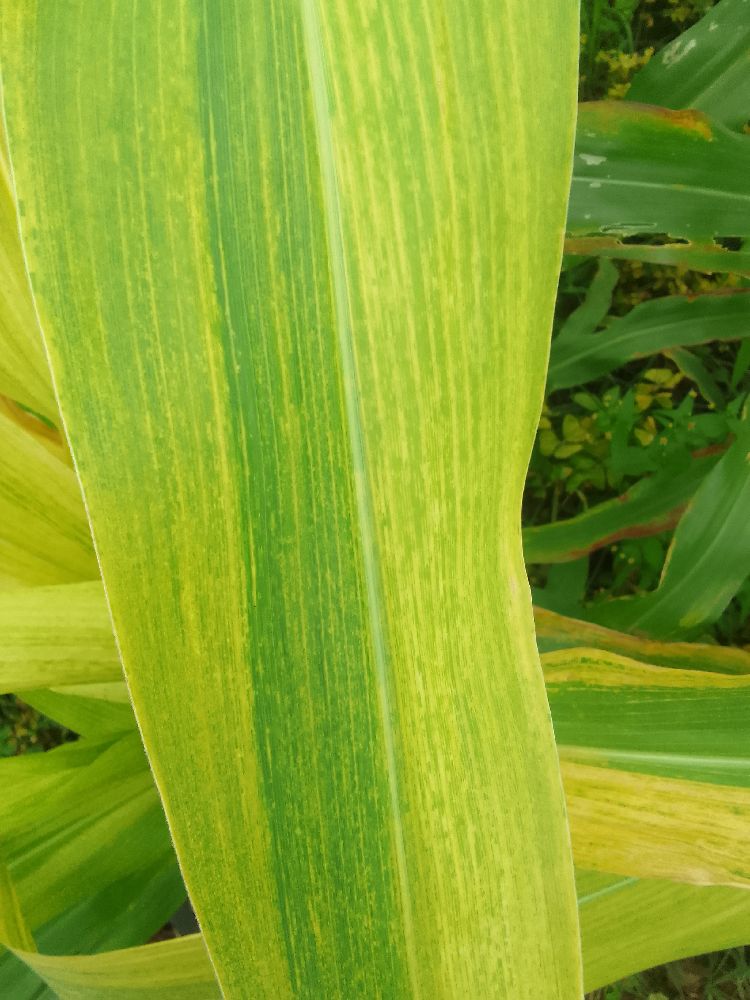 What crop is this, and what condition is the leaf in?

maize, maize lethal necrosis
